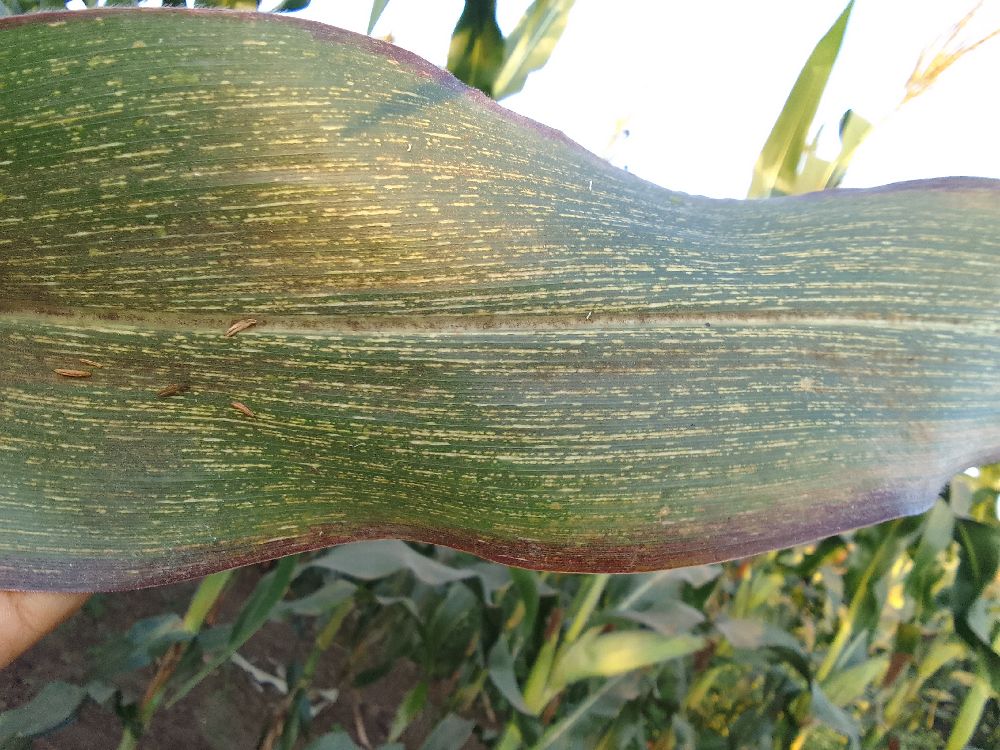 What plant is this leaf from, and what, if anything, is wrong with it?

maize, maize streak virus
